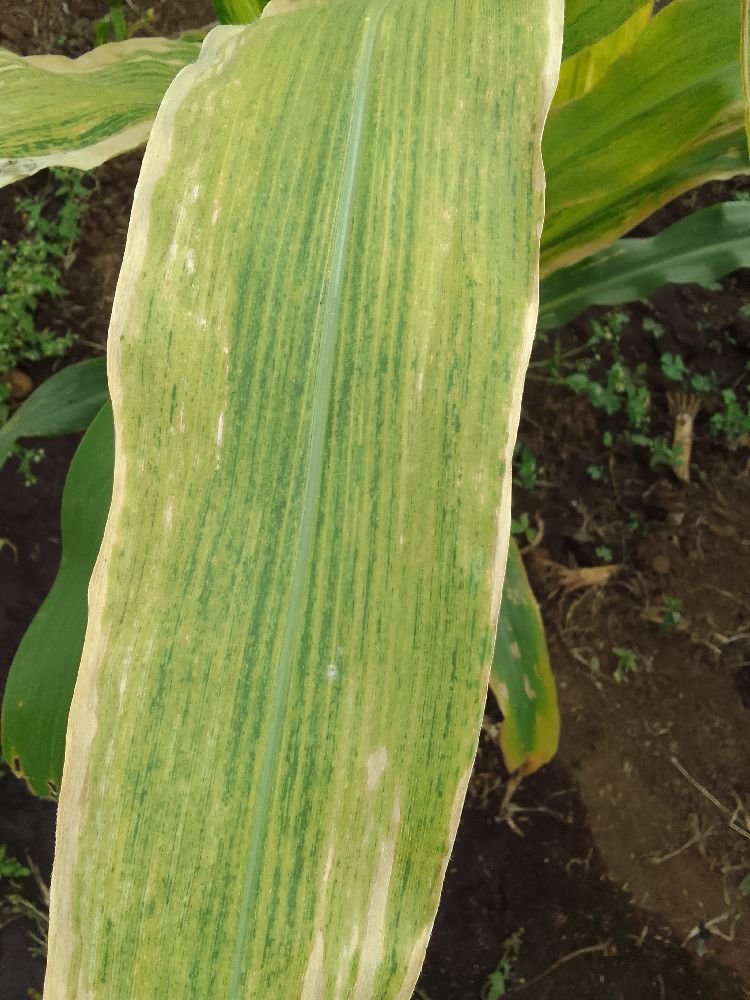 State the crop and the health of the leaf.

maize, maize lethal necrosis
